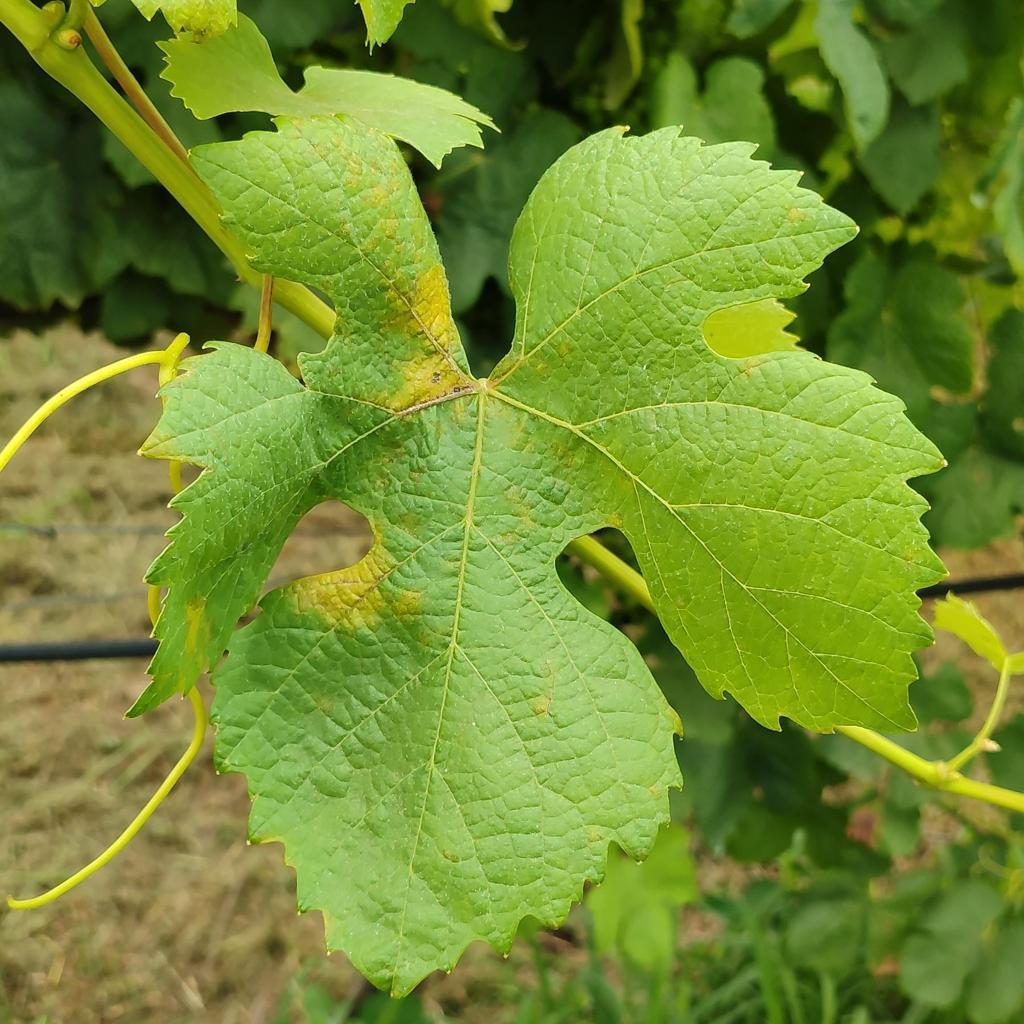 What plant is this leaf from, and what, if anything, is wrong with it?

grapevine, downy mildew
